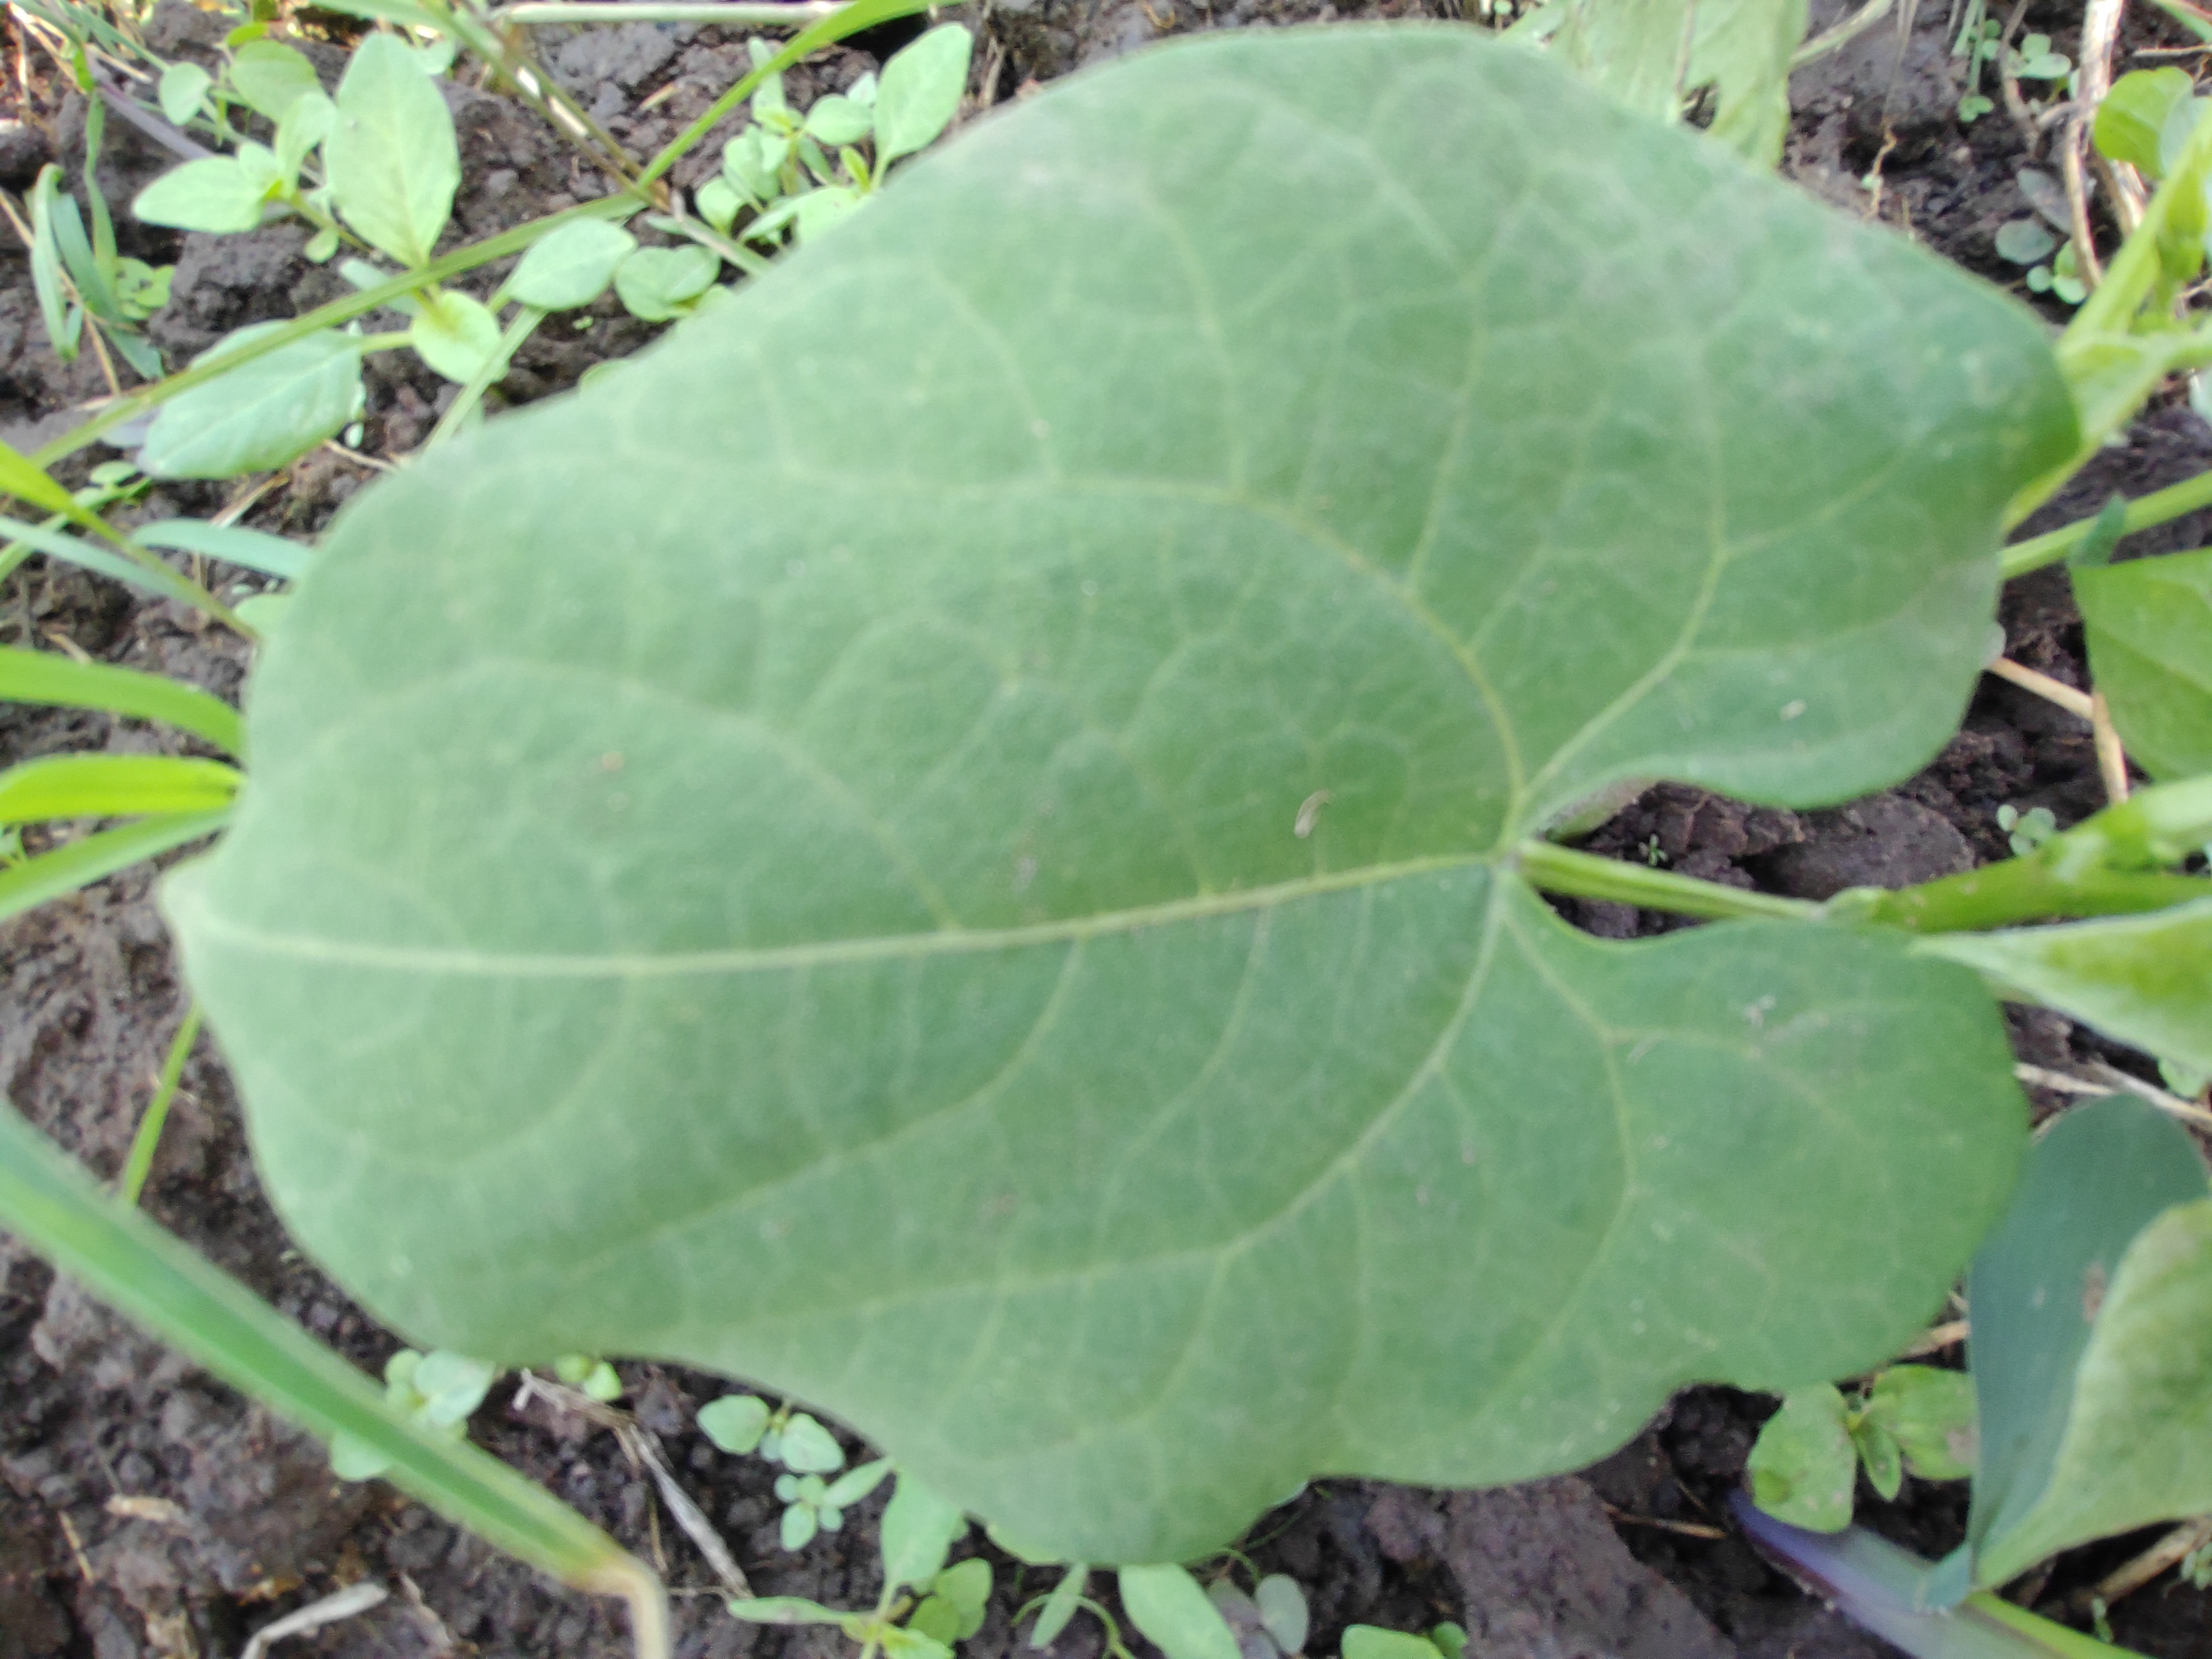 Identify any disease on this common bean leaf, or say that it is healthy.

healthy
